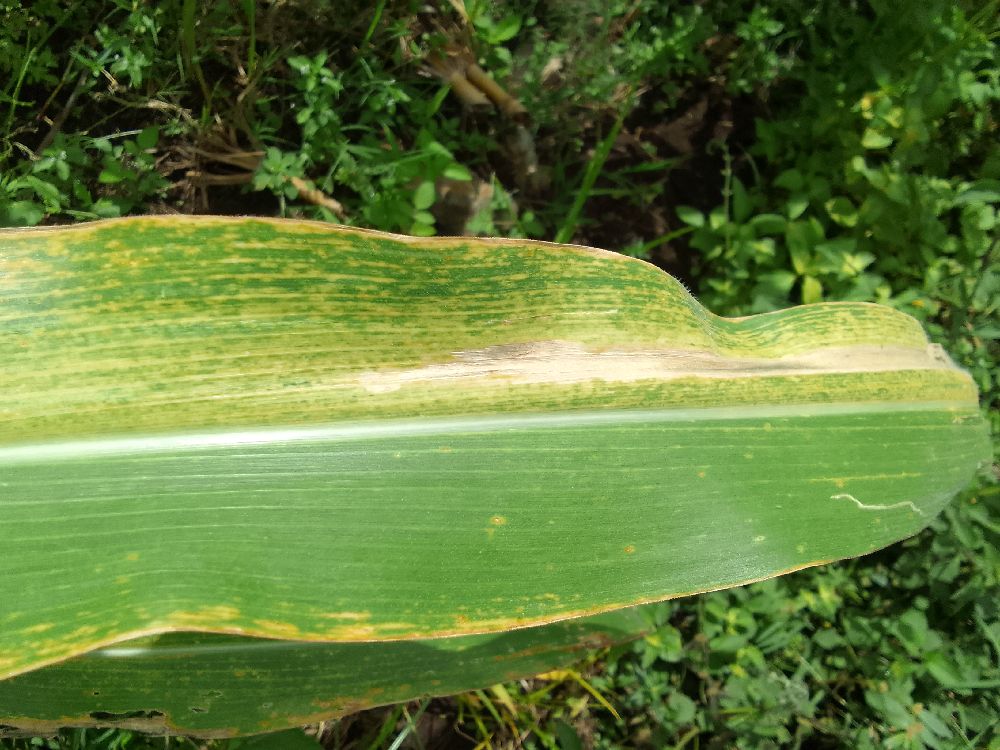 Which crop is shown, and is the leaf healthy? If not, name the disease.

maize, maize lethal necrosis
